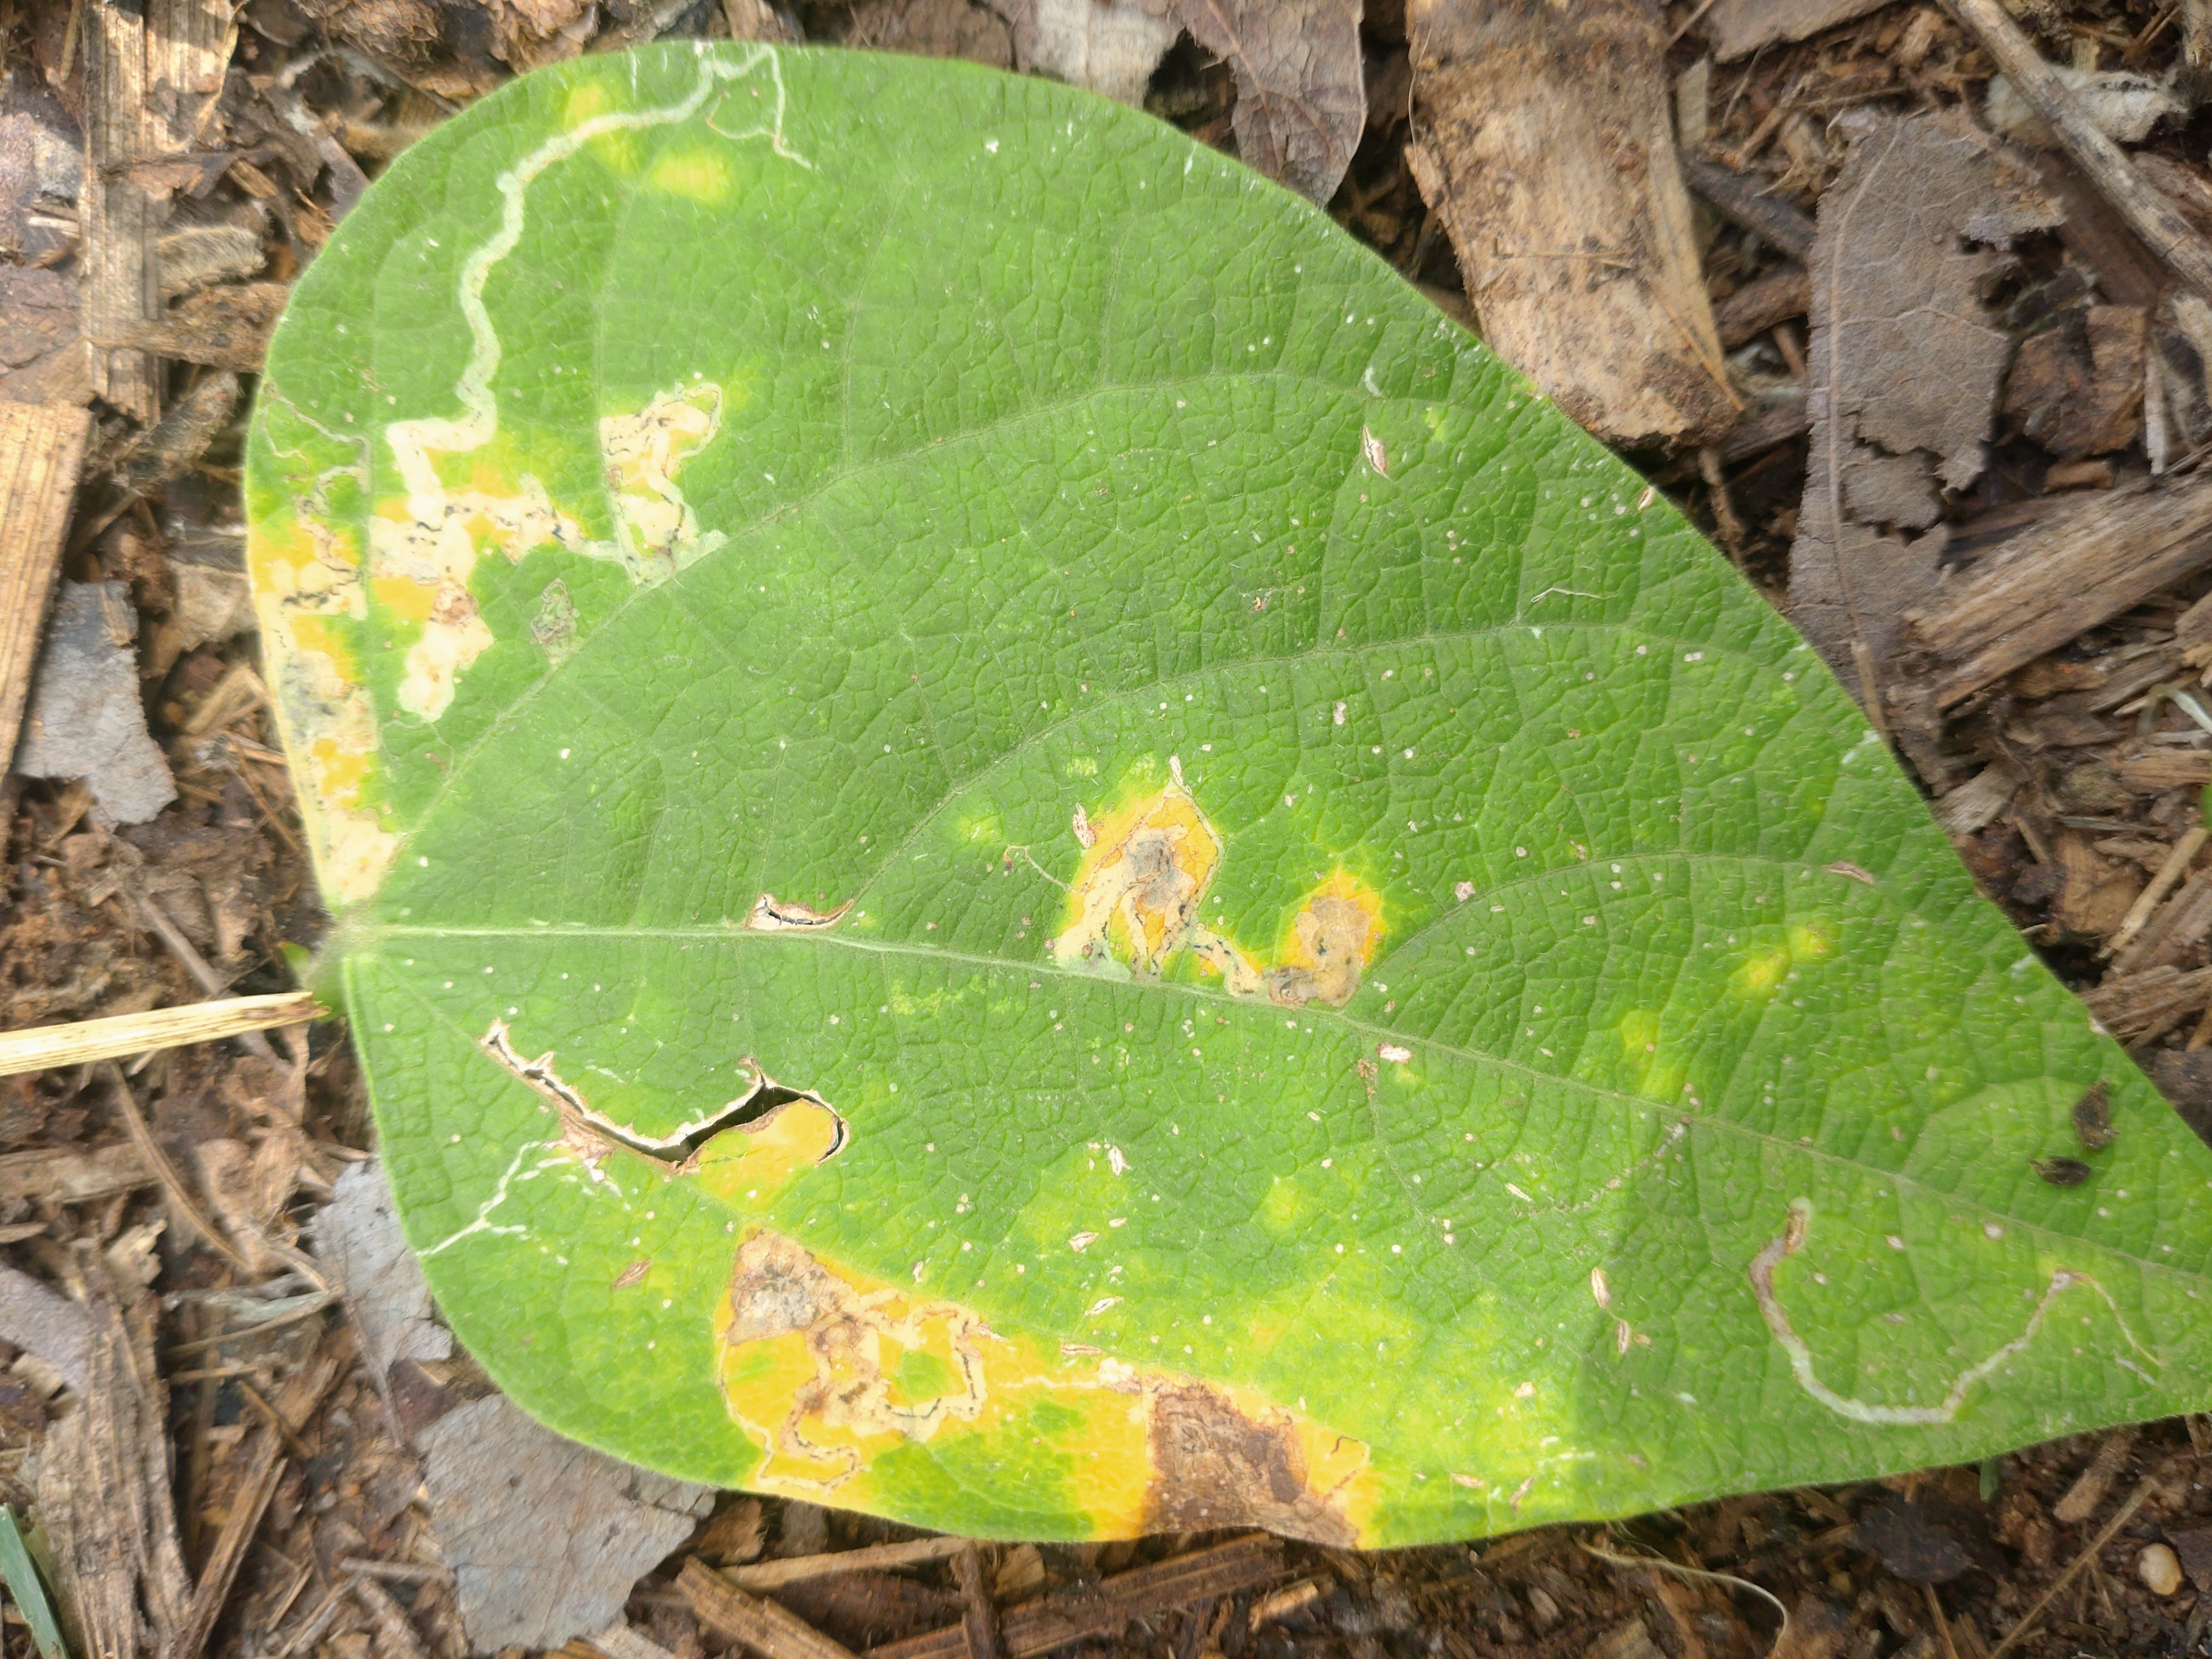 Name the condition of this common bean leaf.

rust
